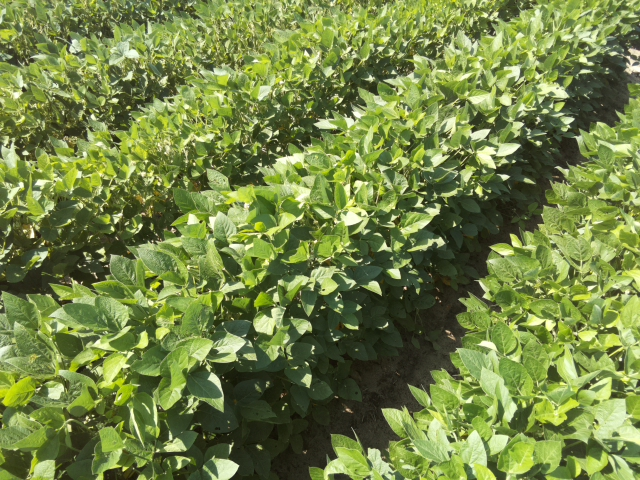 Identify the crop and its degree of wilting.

soybean, leaves with no wilting
